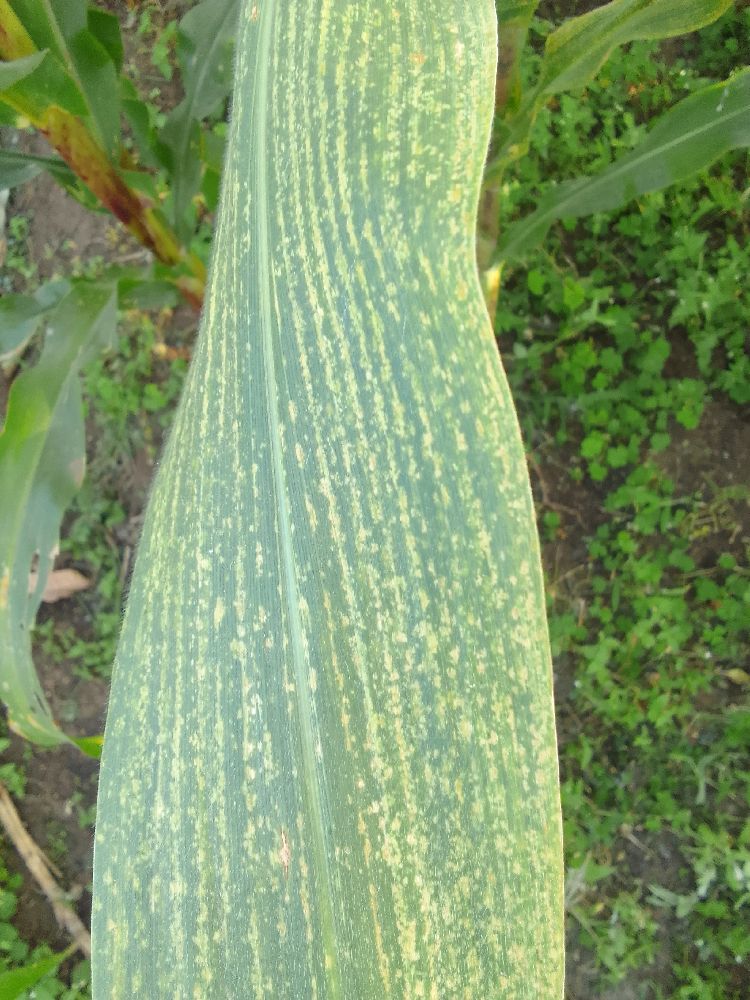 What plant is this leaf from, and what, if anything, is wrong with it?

maize, maize lethal necrosis
